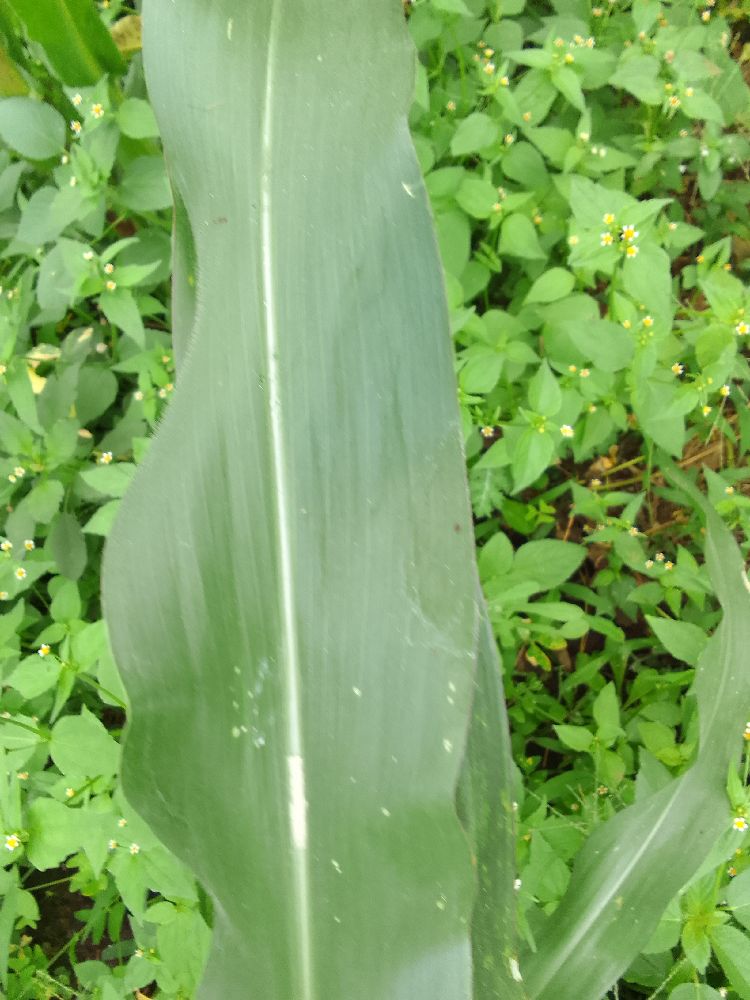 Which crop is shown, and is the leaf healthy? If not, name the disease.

maize, healthy
